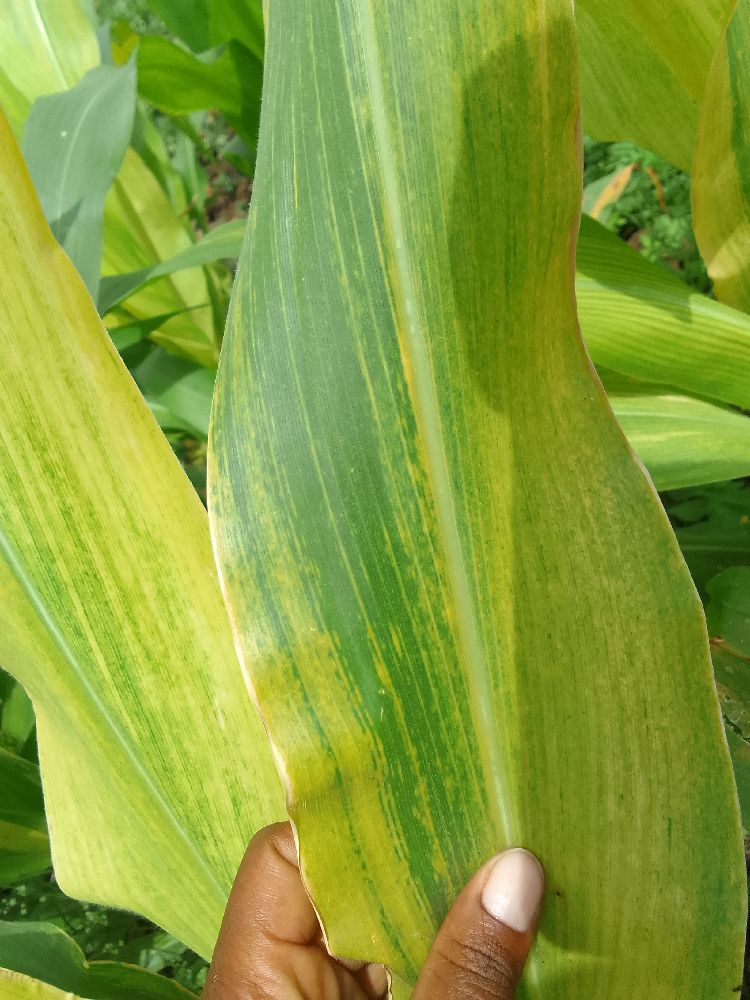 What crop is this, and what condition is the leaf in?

maize, maize lethal necrosis
